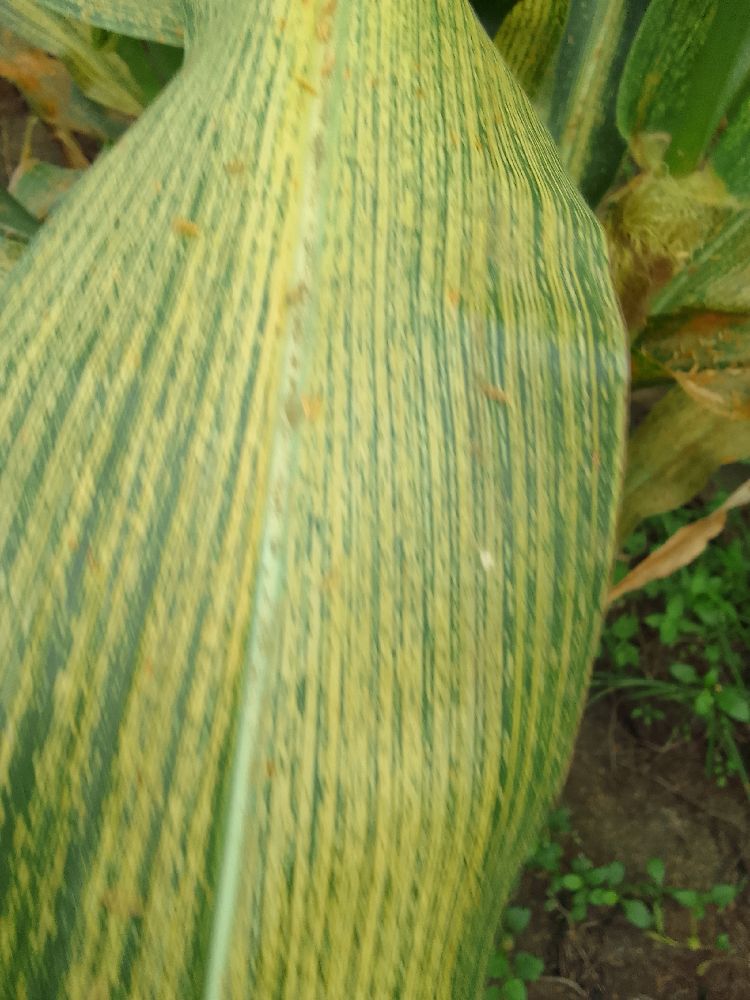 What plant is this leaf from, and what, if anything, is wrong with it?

maize, maize streak virus
